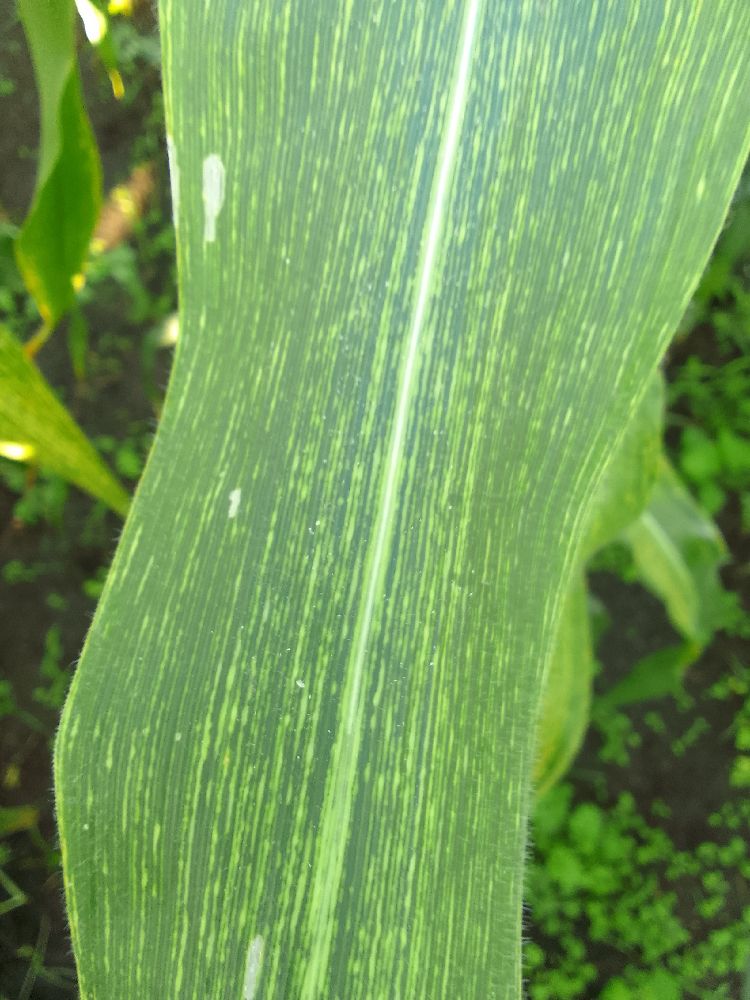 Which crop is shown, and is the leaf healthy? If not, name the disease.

maize, maize streak virus
